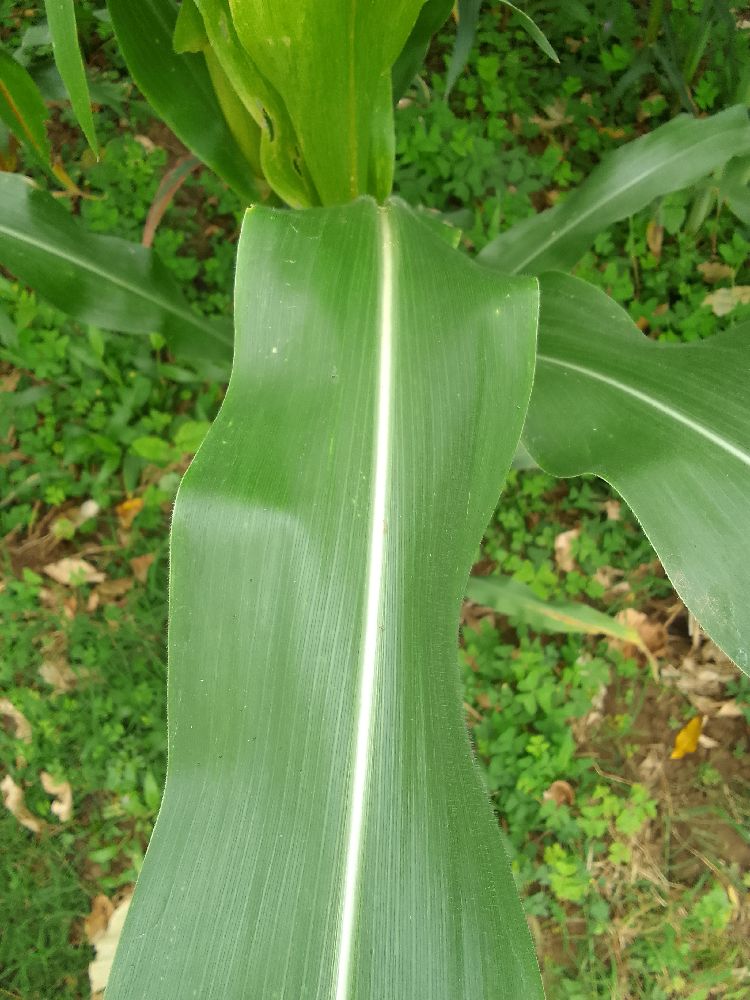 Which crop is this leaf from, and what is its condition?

maize, healthy
